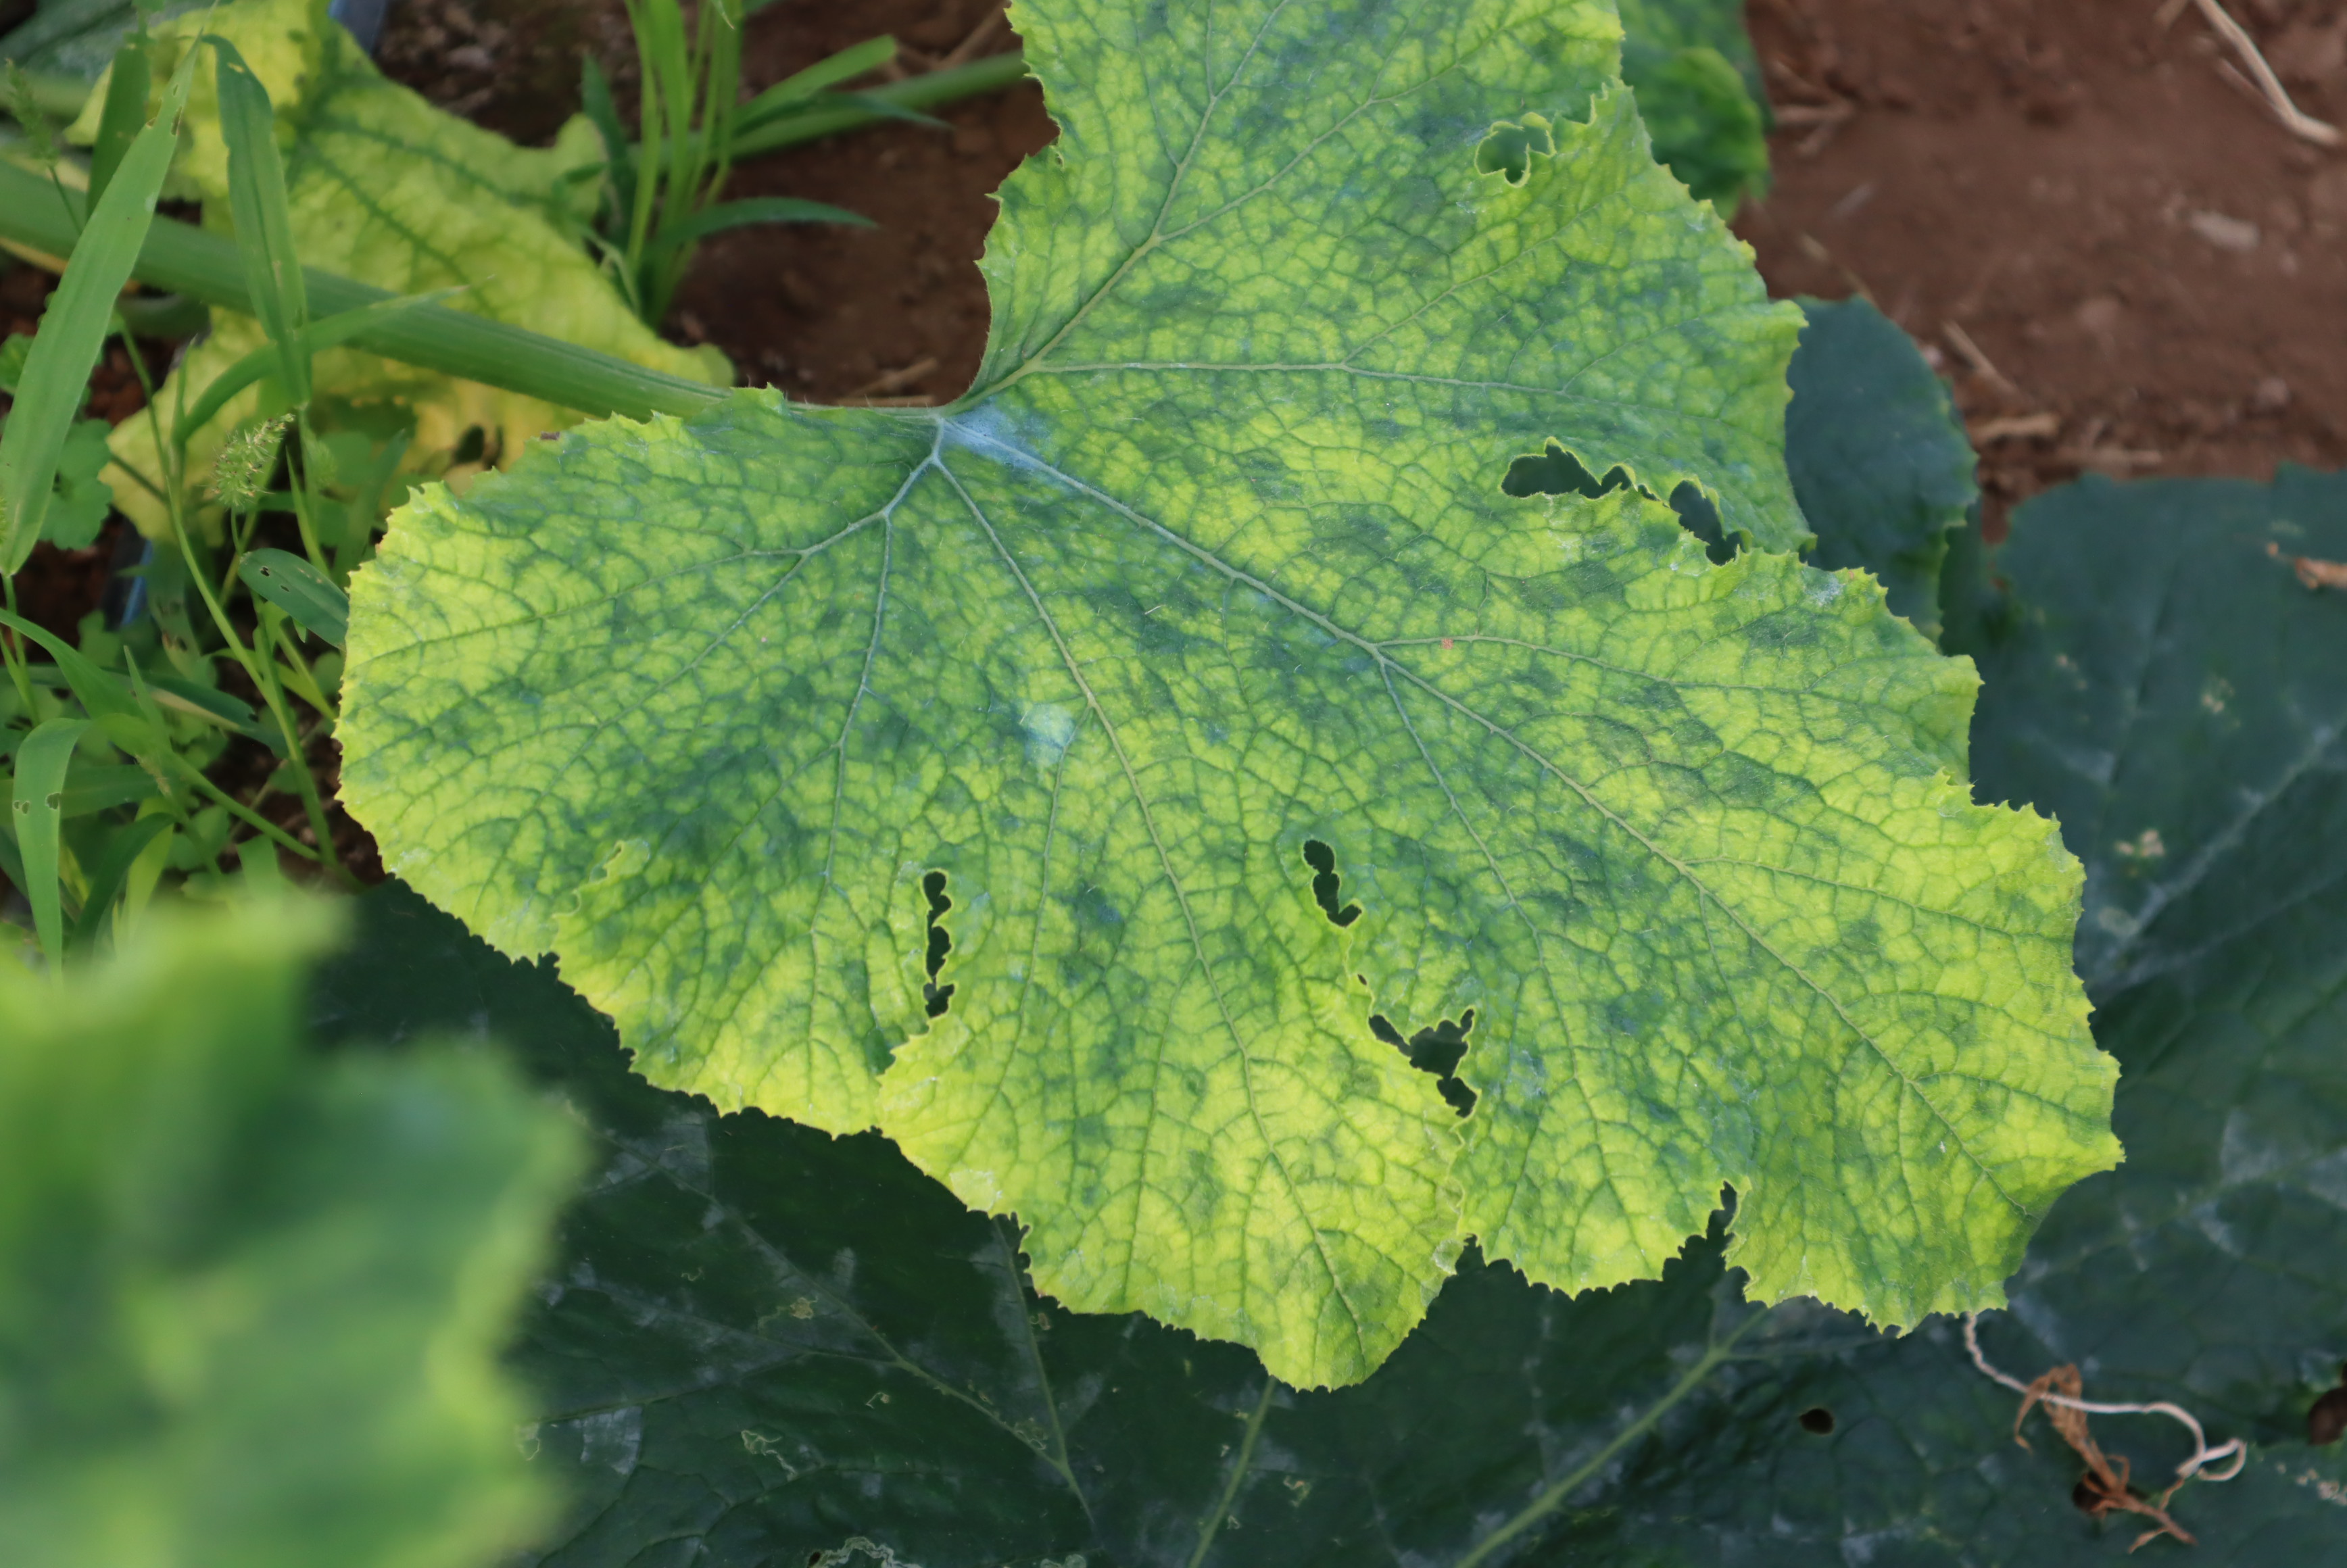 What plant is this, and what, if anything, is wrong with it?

zucchini, virosis
